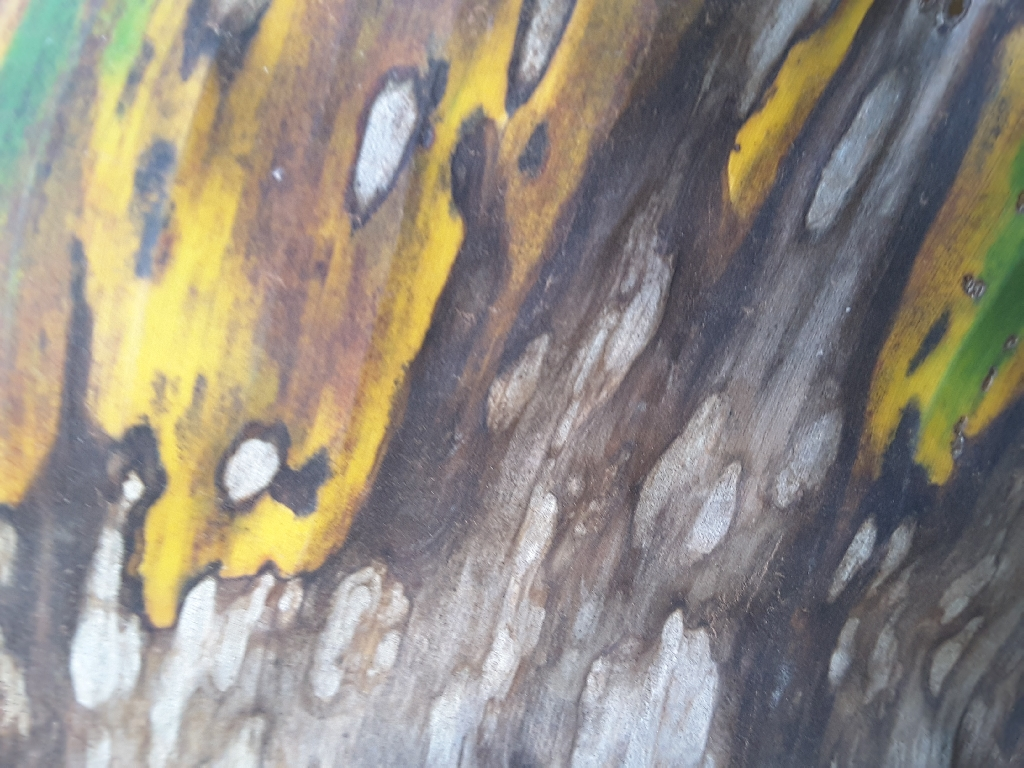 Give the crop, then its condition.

banana, black sigatoka
